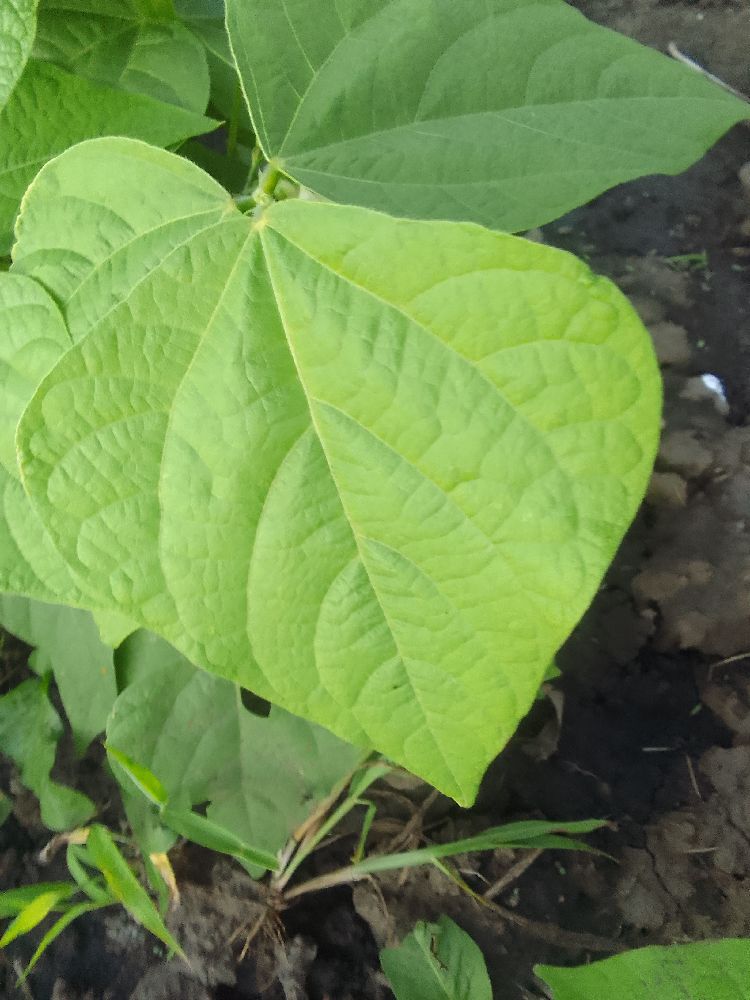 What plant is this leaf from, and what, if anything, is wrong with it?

common bean, healthy
